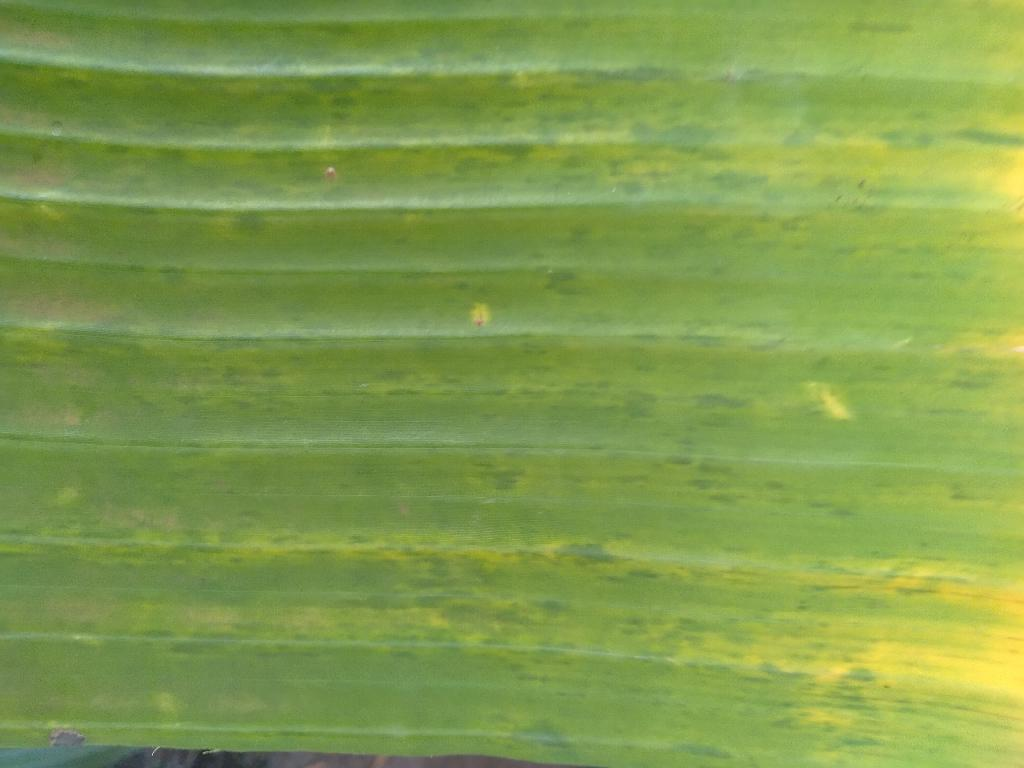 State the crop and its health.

banana, fusarium wilt race 1
